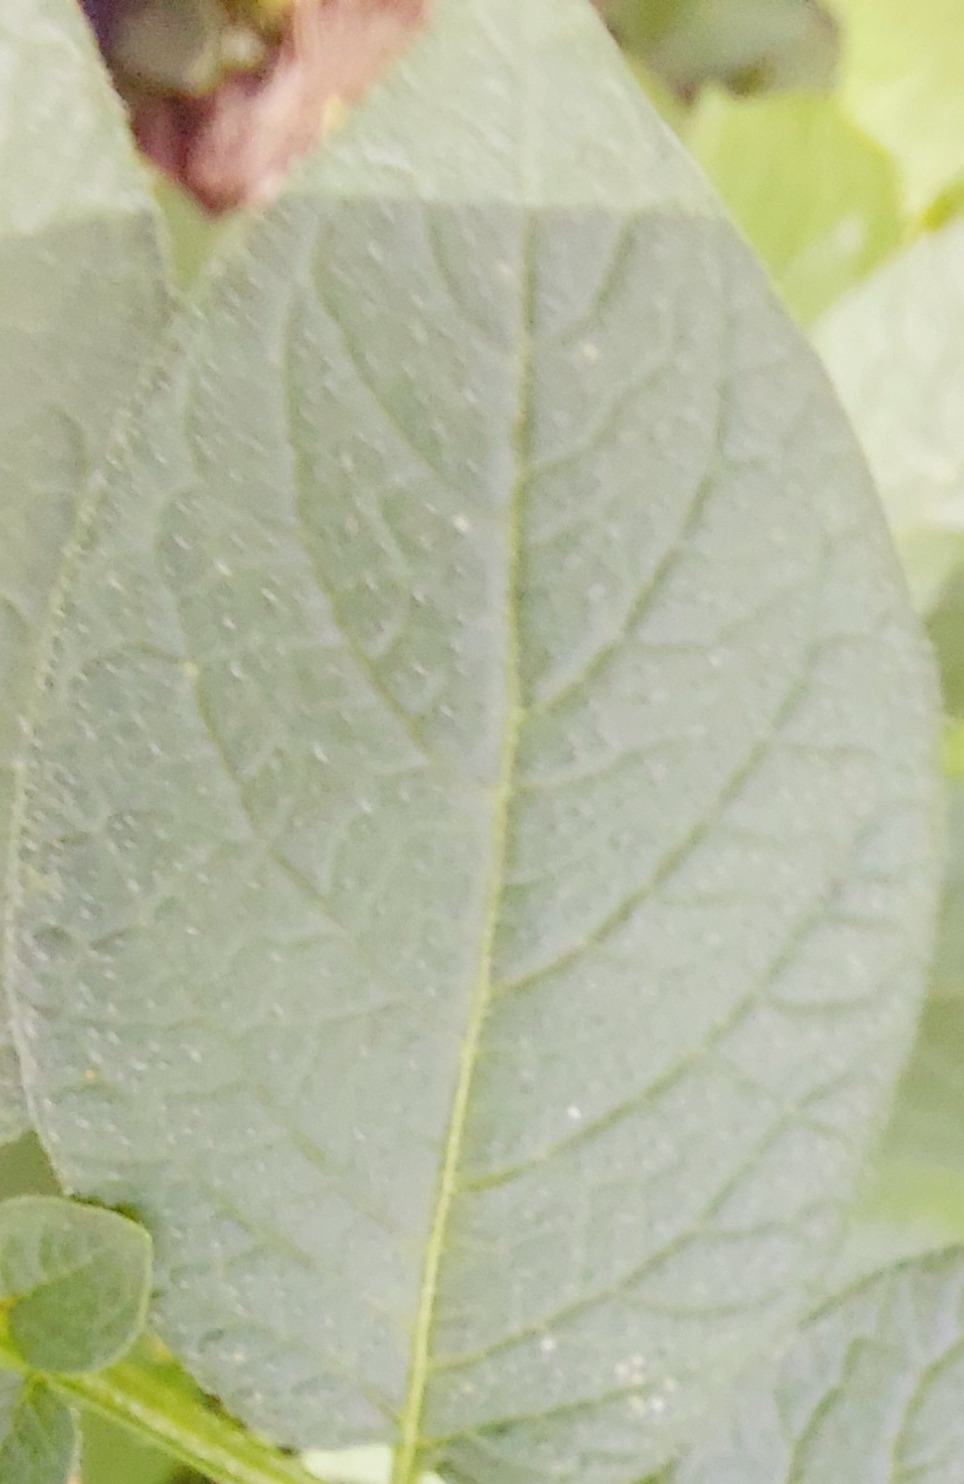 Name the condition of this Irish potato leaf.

healthy
